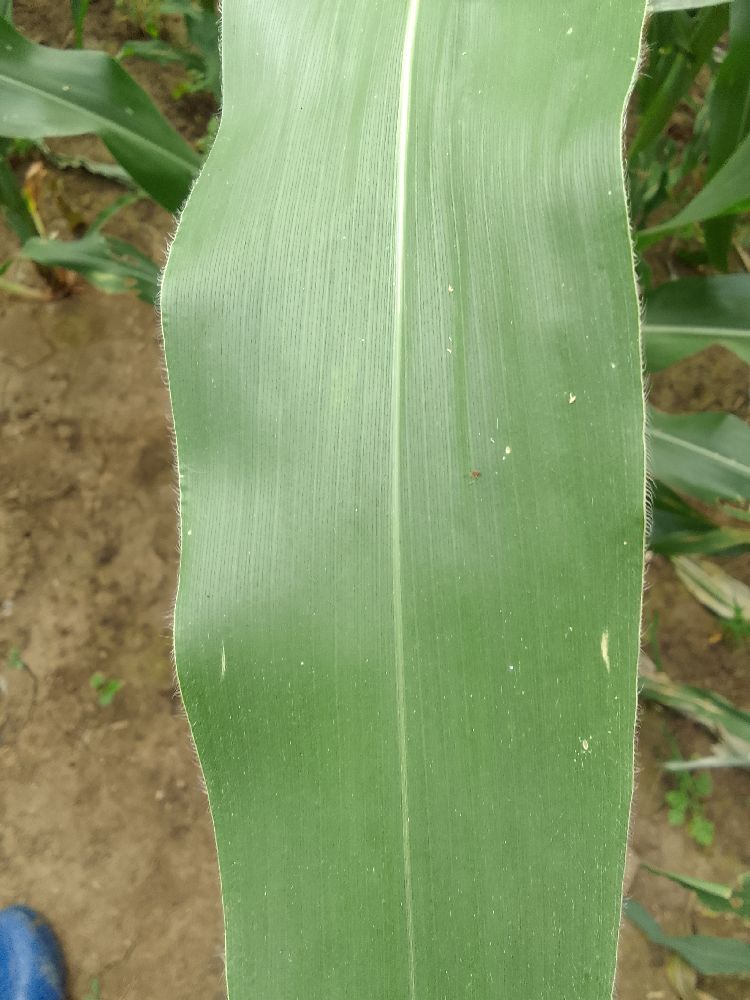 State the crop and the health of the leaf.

maize, healthy
